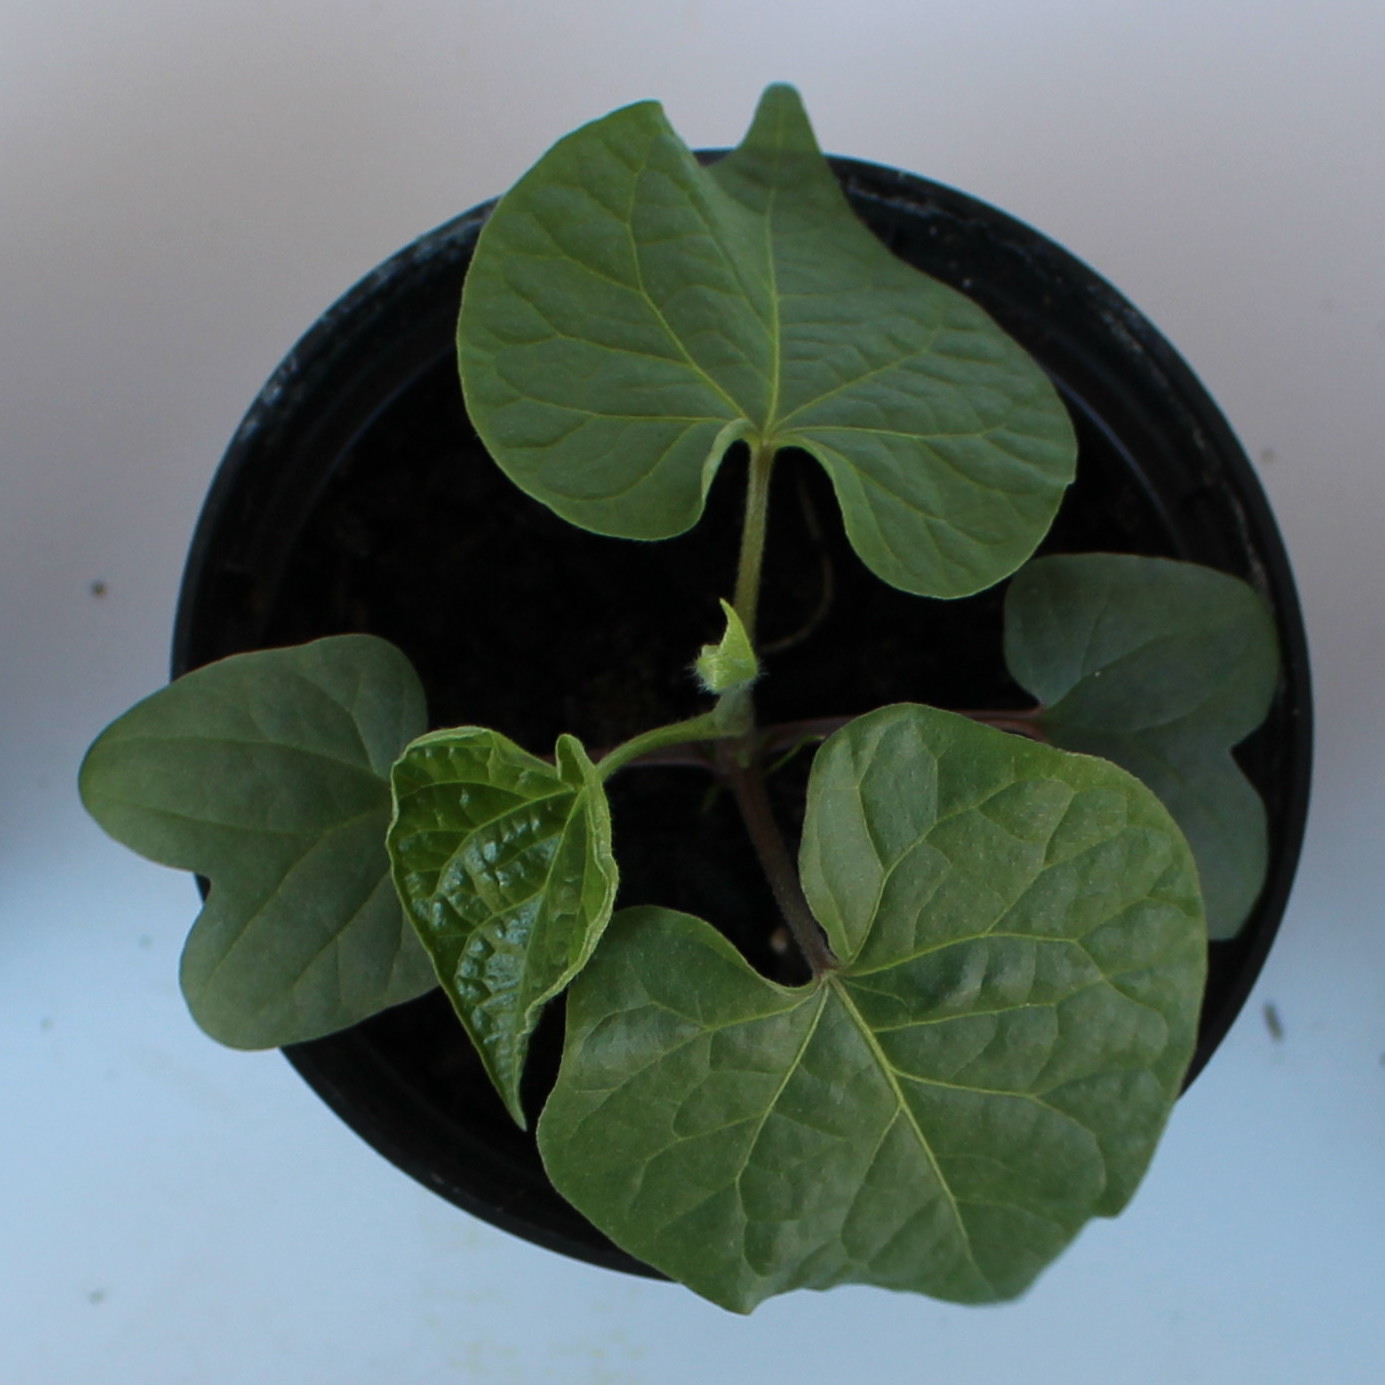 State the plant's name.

Convolvulus arvensis
